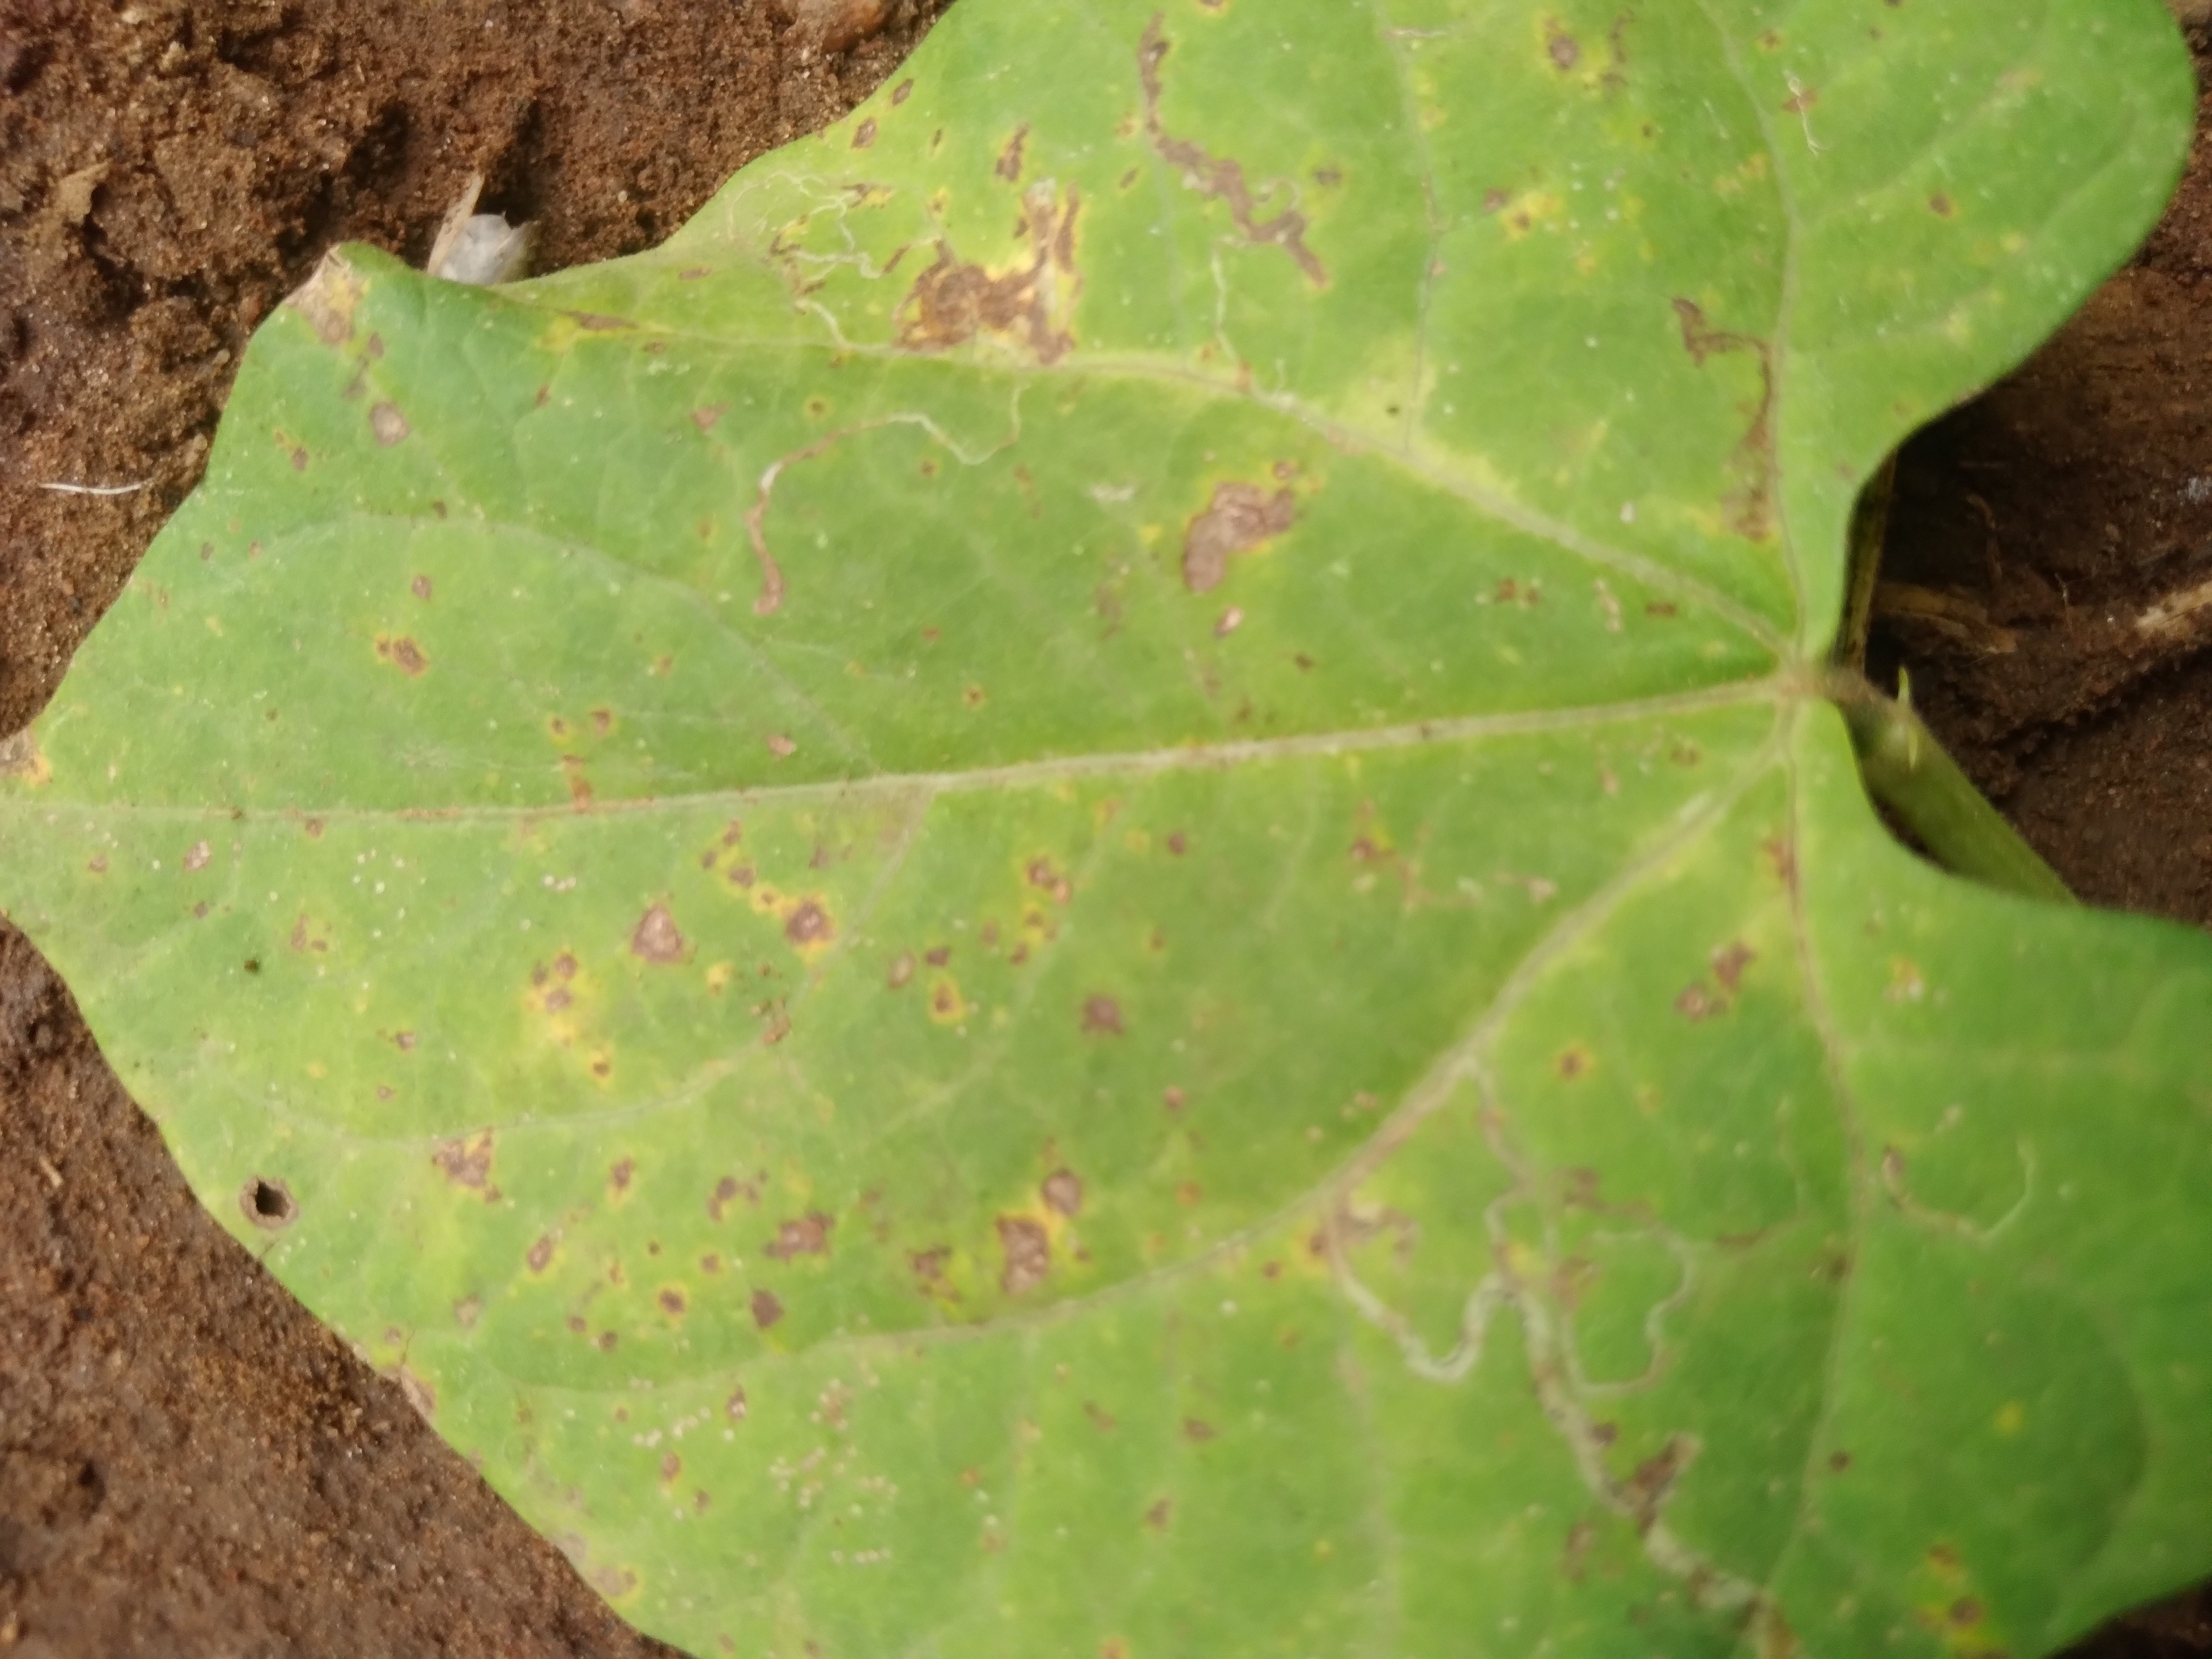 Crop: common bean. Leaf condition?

rust
